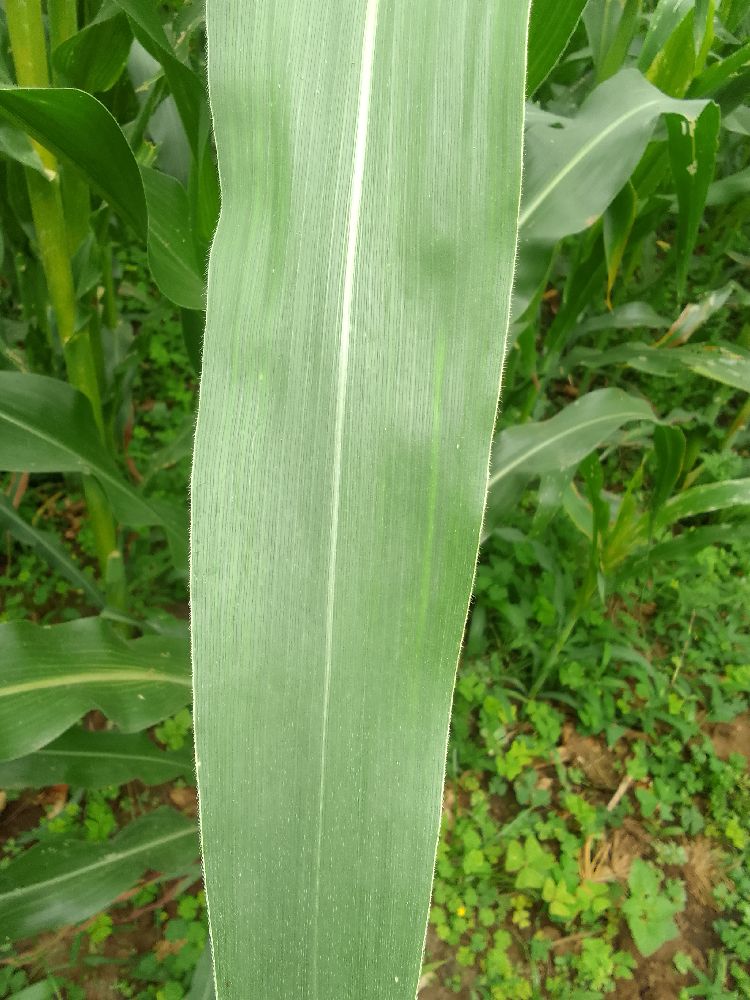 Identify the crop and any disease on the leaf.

maize, healthy
